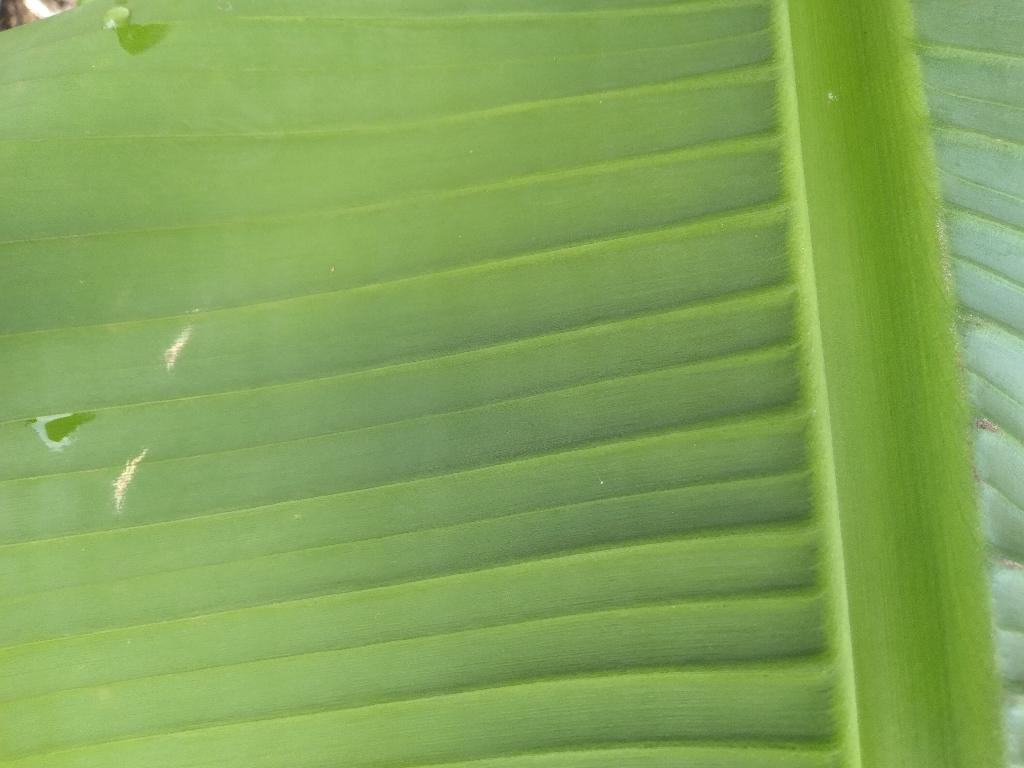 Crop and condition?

banana, healthy
